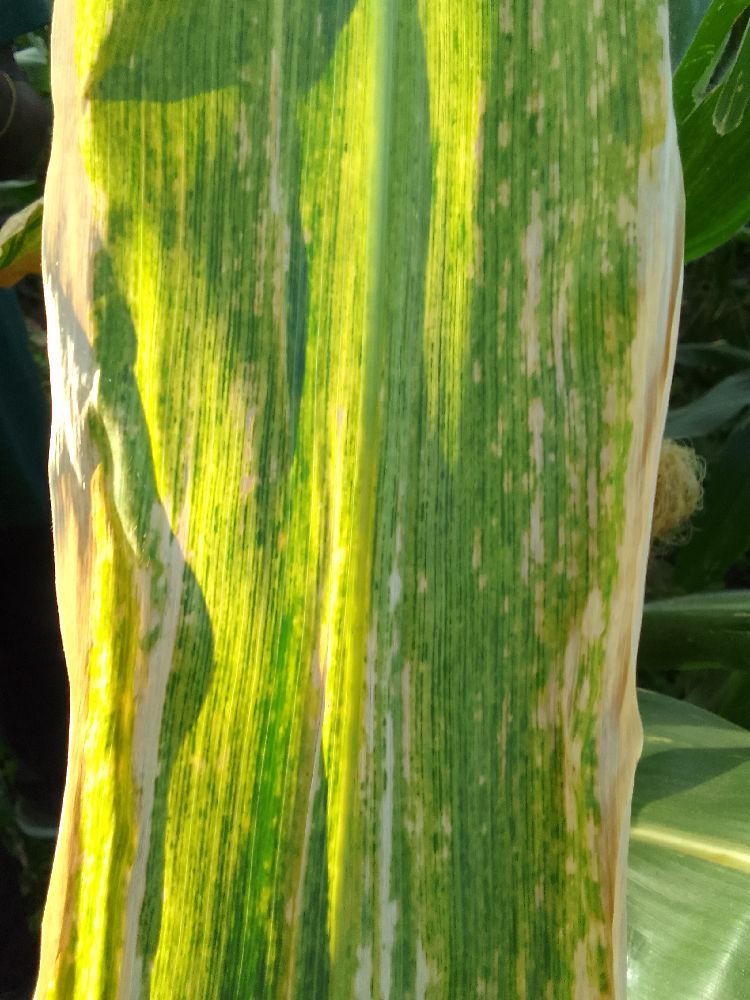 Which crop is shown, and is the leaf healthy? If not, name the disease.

maize, maize lethal necrosis
